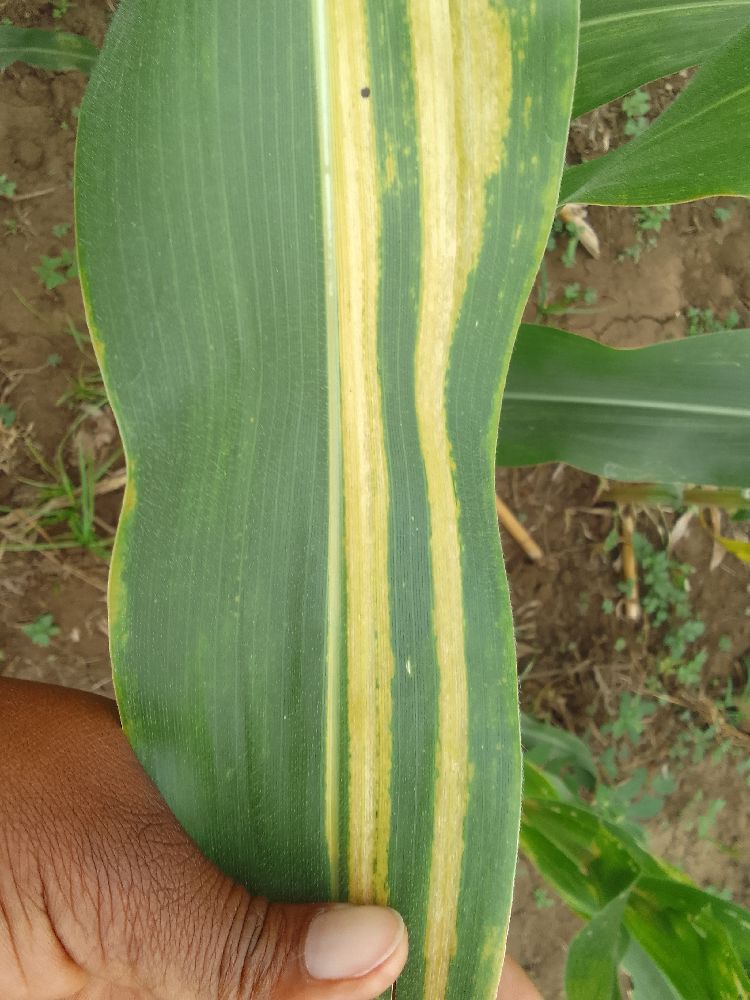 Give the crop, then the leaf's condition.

maize, maize lethal necrosis
